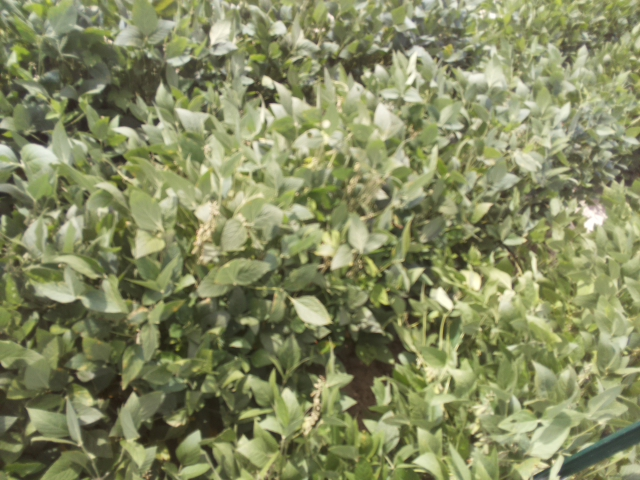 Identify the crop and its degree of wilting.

soybean, slight leaflet or petiole turgor loss in upper canopy
